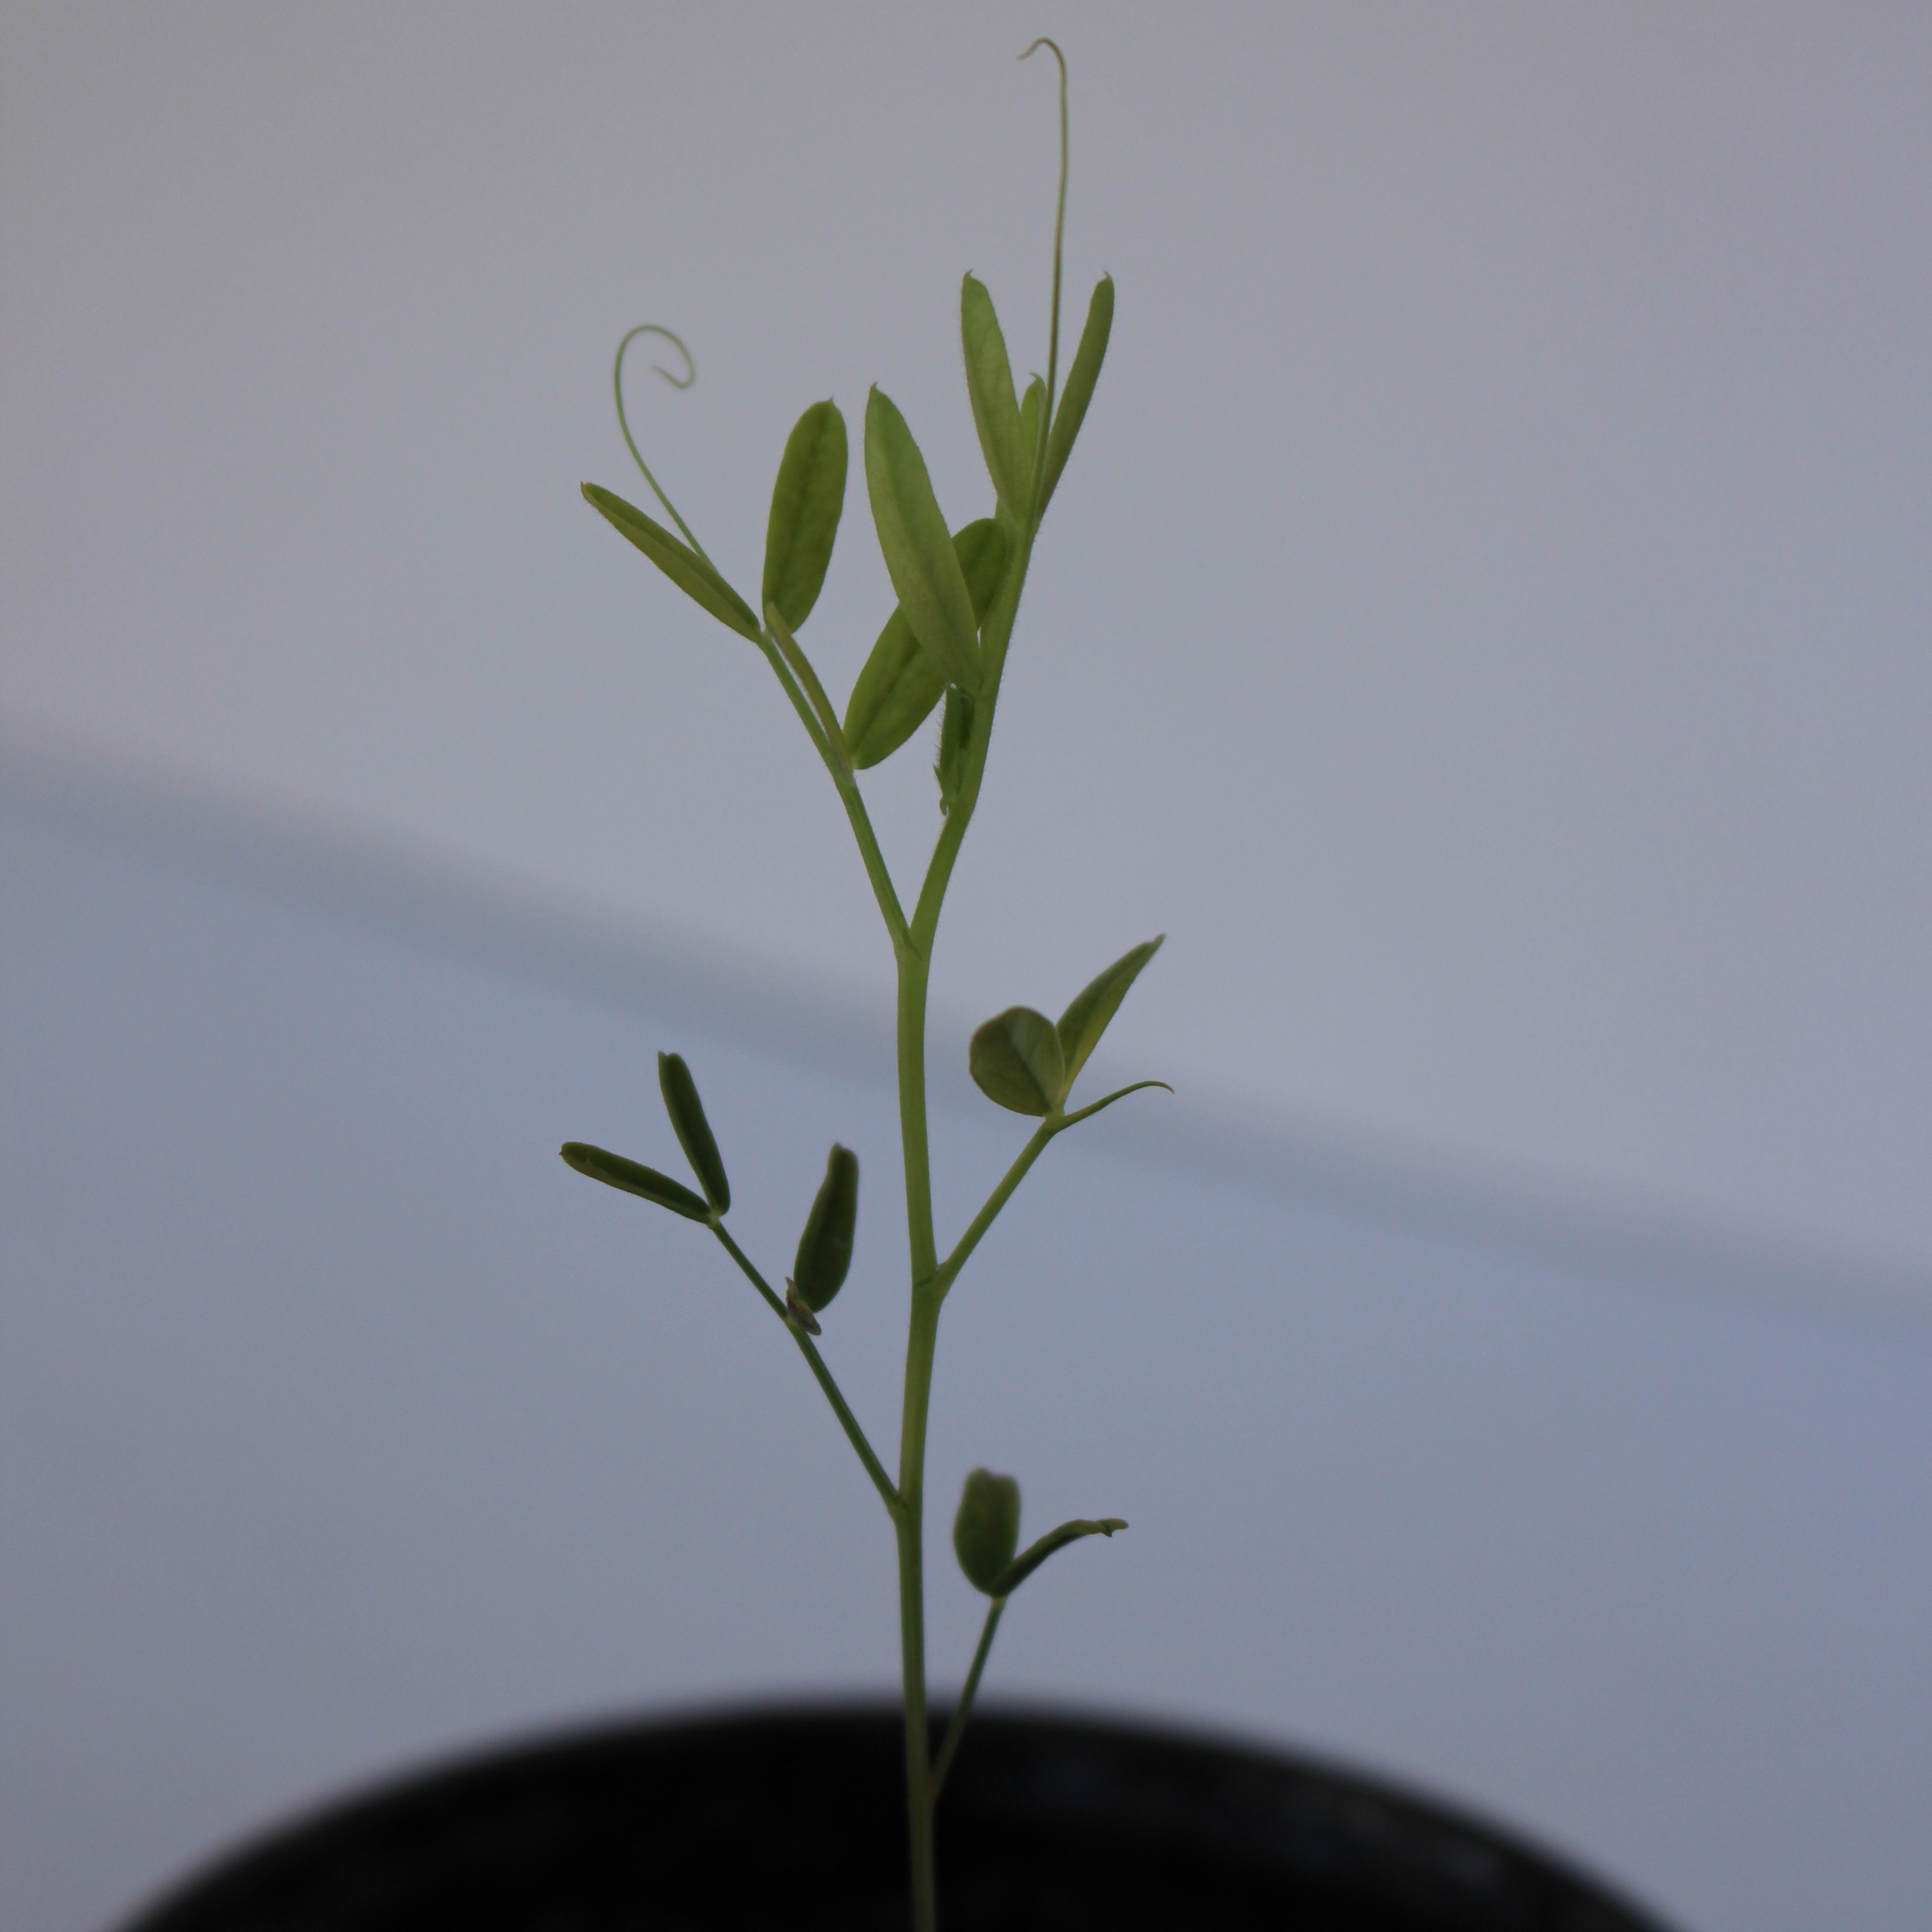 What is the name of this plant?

Vicia sativa
